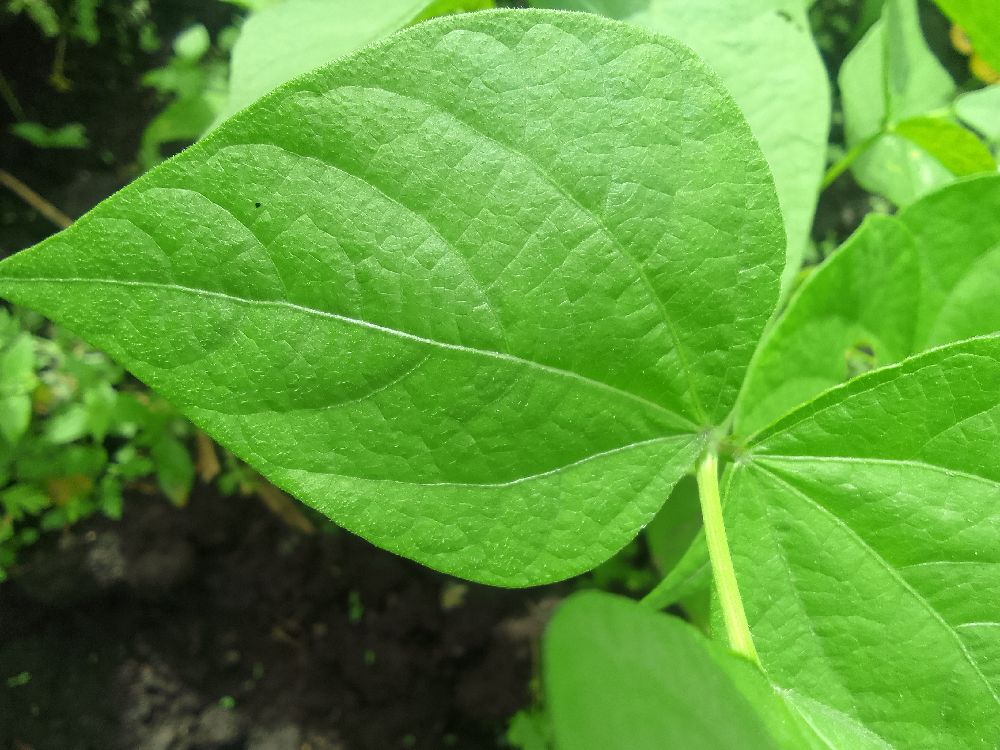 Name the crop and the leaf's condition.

common bean, healthy
